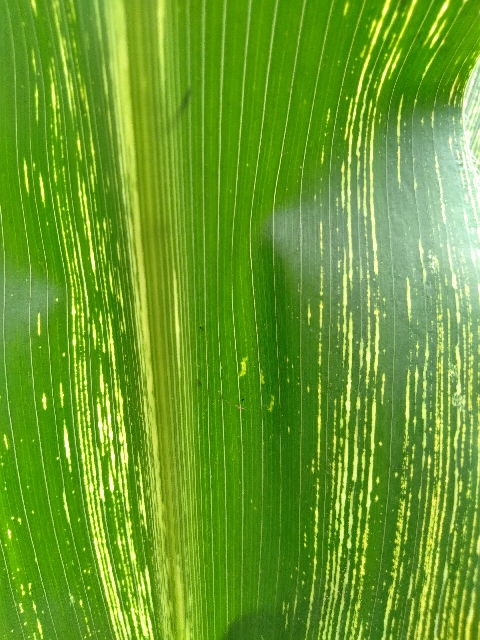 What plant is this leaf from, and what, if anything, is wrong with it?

maize, maize streak virus
